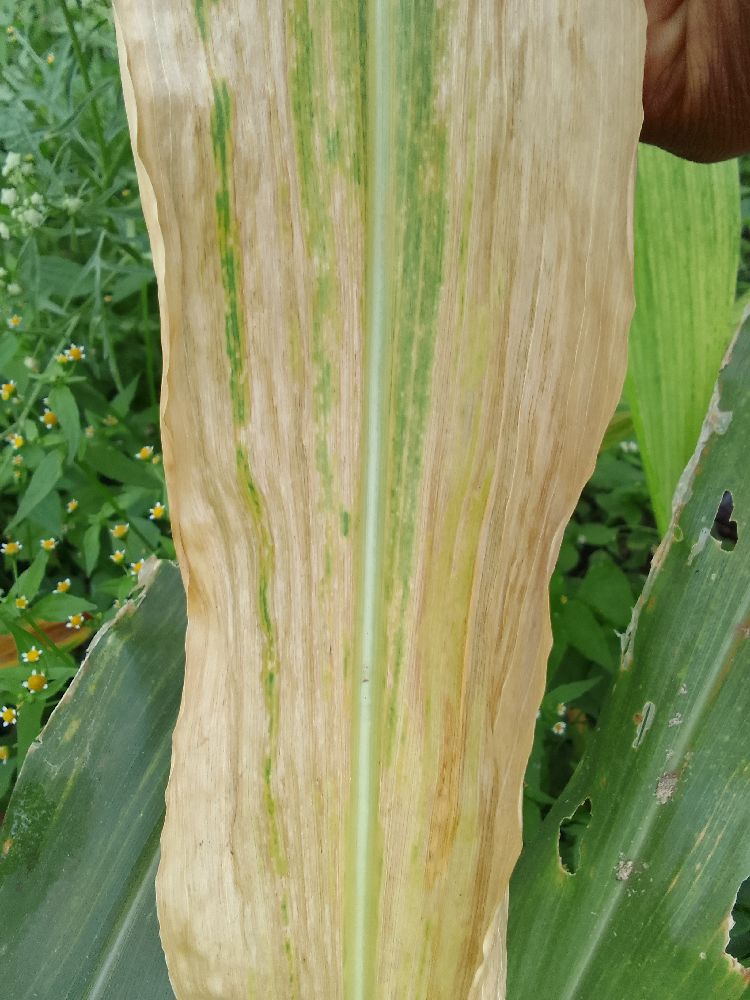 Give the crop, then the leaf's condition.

maize, maize lethal necrosis
